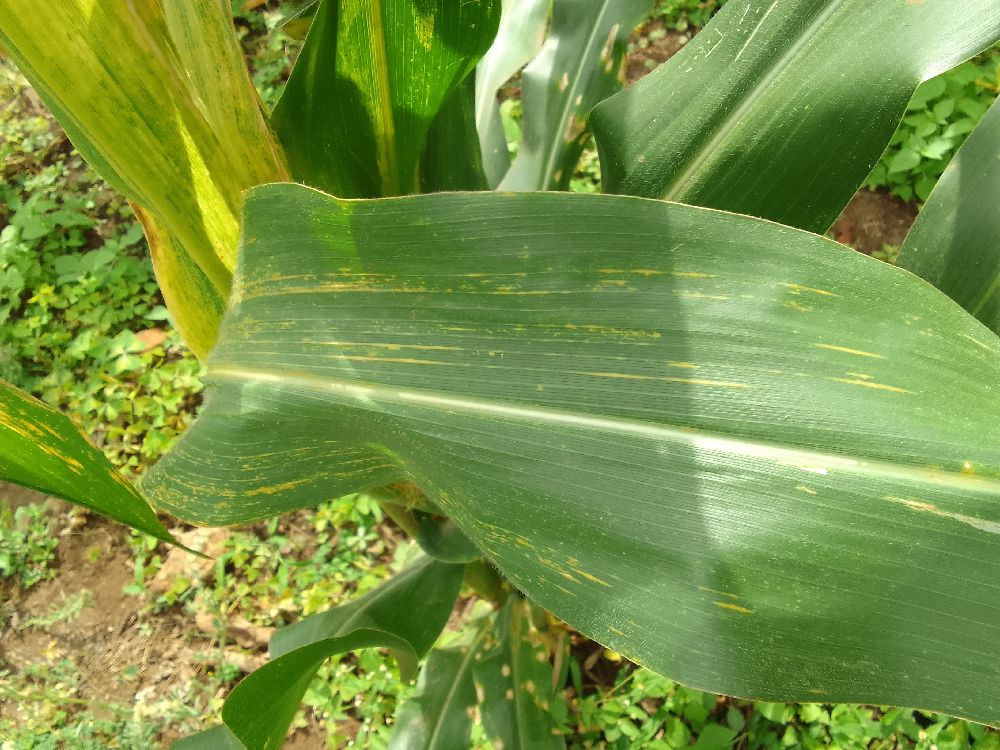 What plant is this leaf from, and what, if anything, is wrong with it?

maize, maize lethal necrosis
